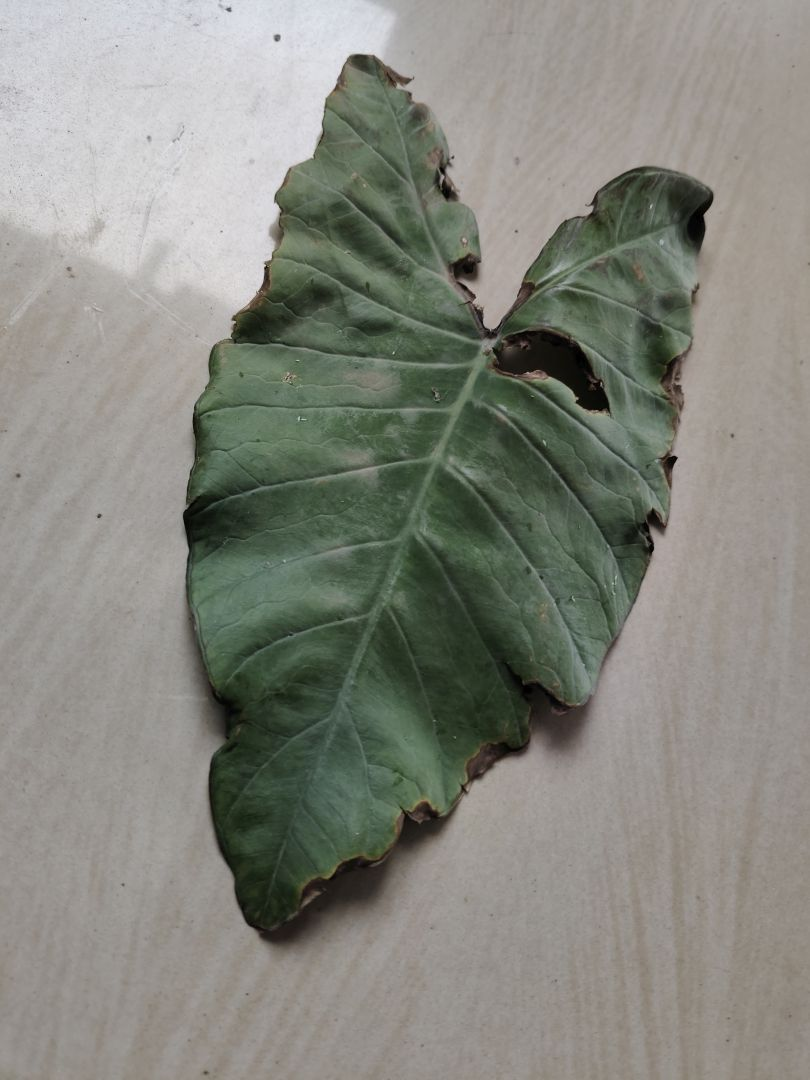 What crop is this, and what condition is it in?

taro, leaf blight
